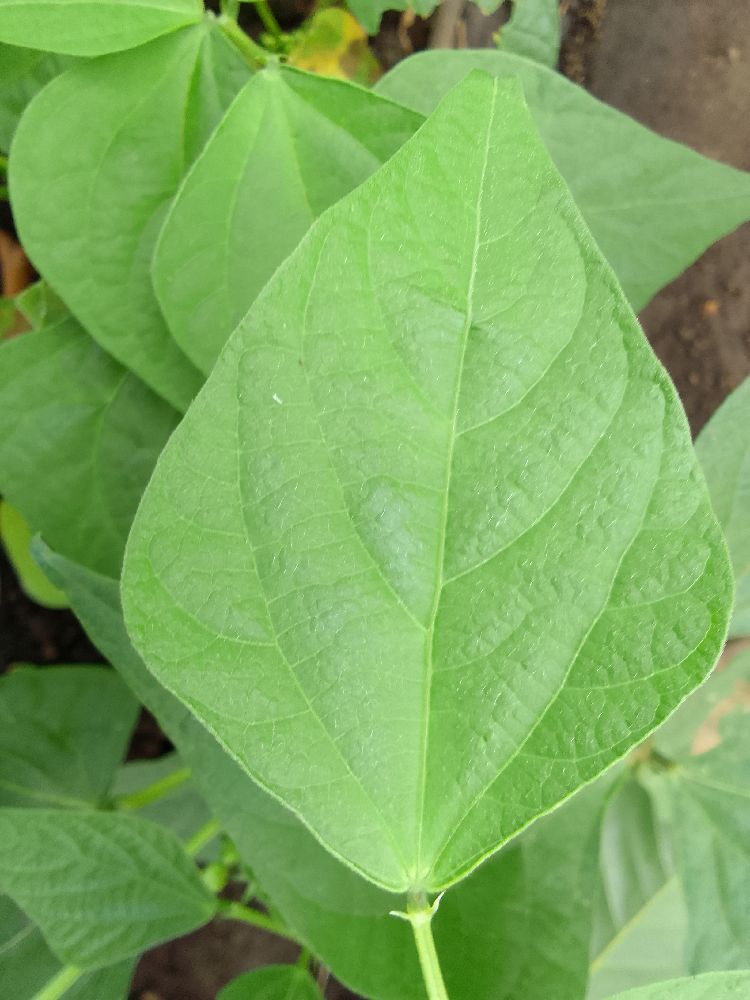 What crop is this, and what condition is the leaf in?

common bean, healthy
